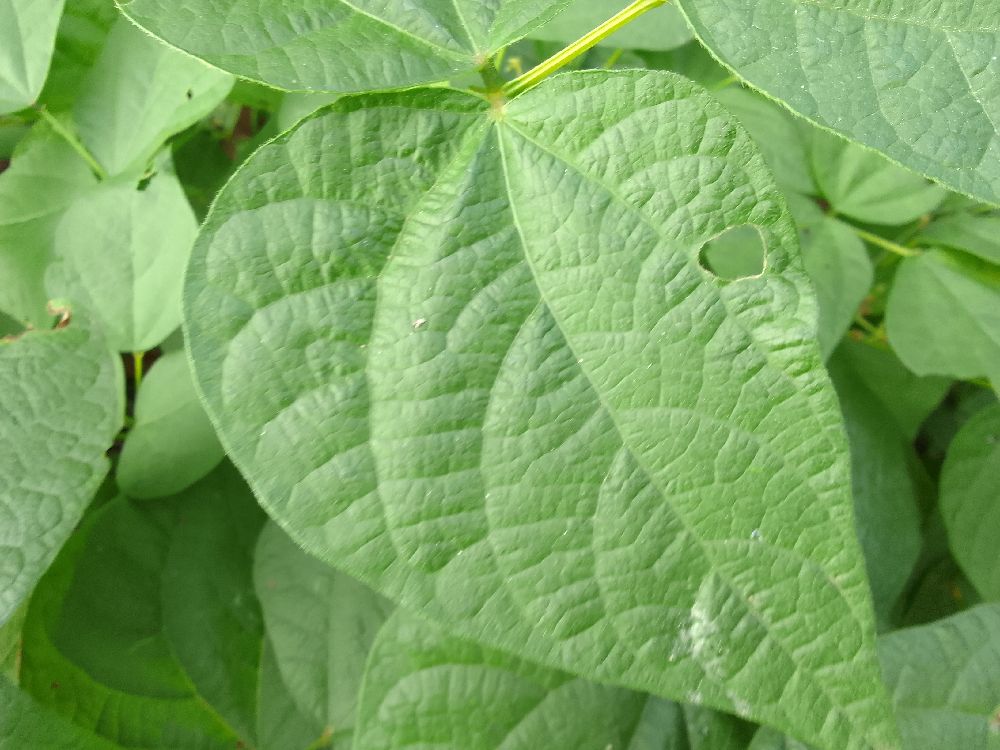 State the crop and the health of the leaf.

common bean, healthy
